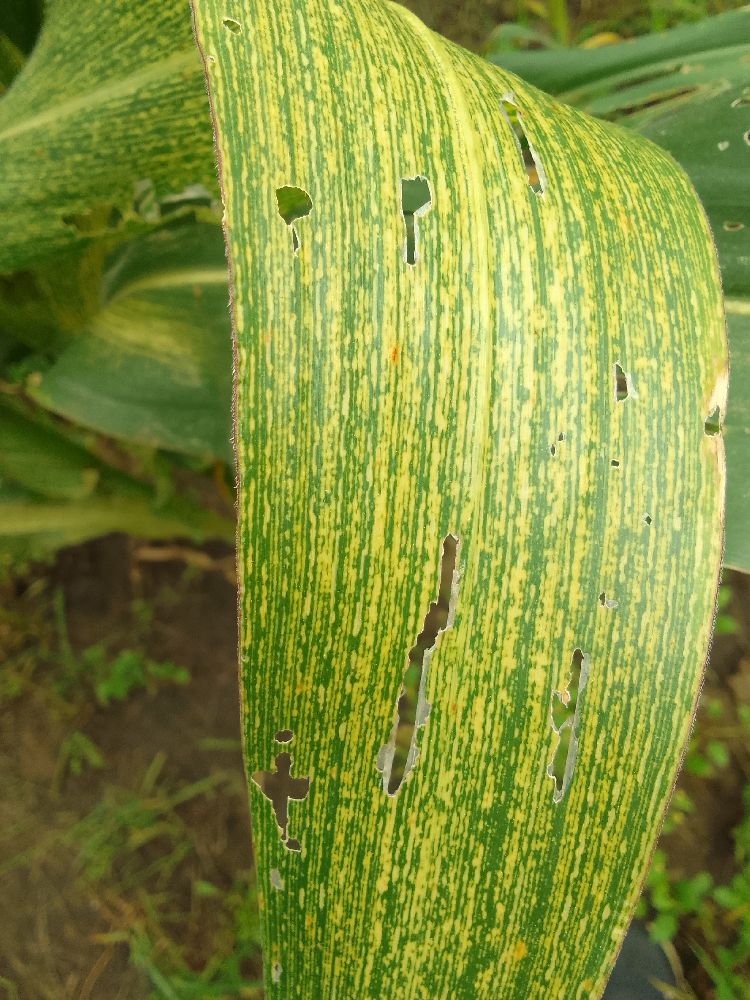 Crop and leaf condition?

maize, maize streak virus
